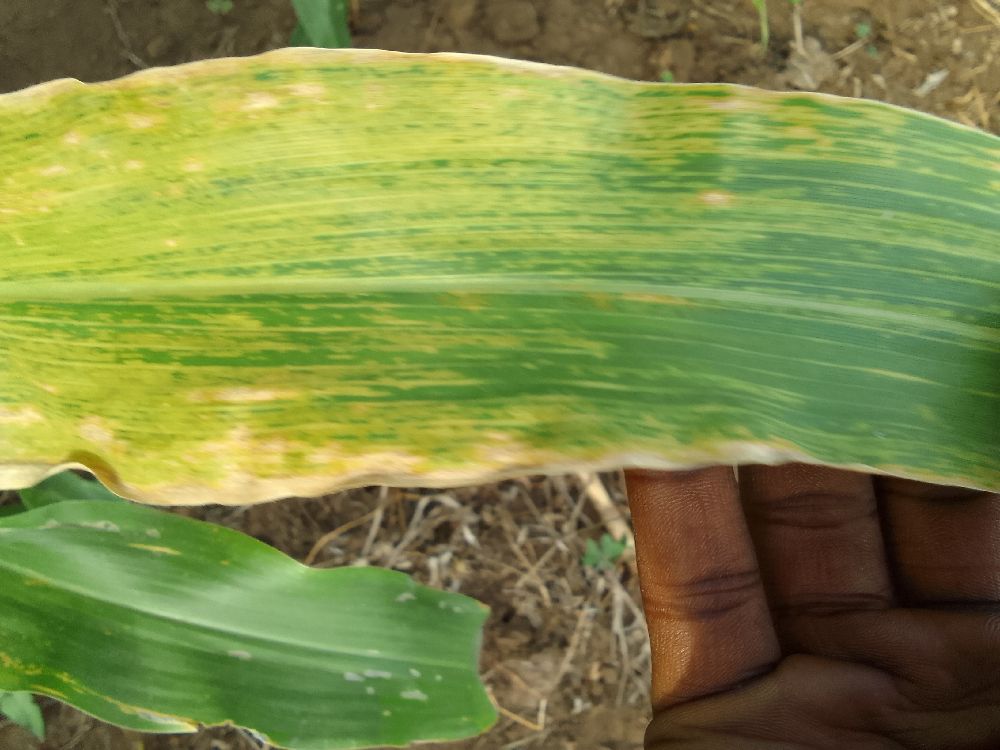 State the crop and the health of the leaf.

maize, maize lethal necrosis
